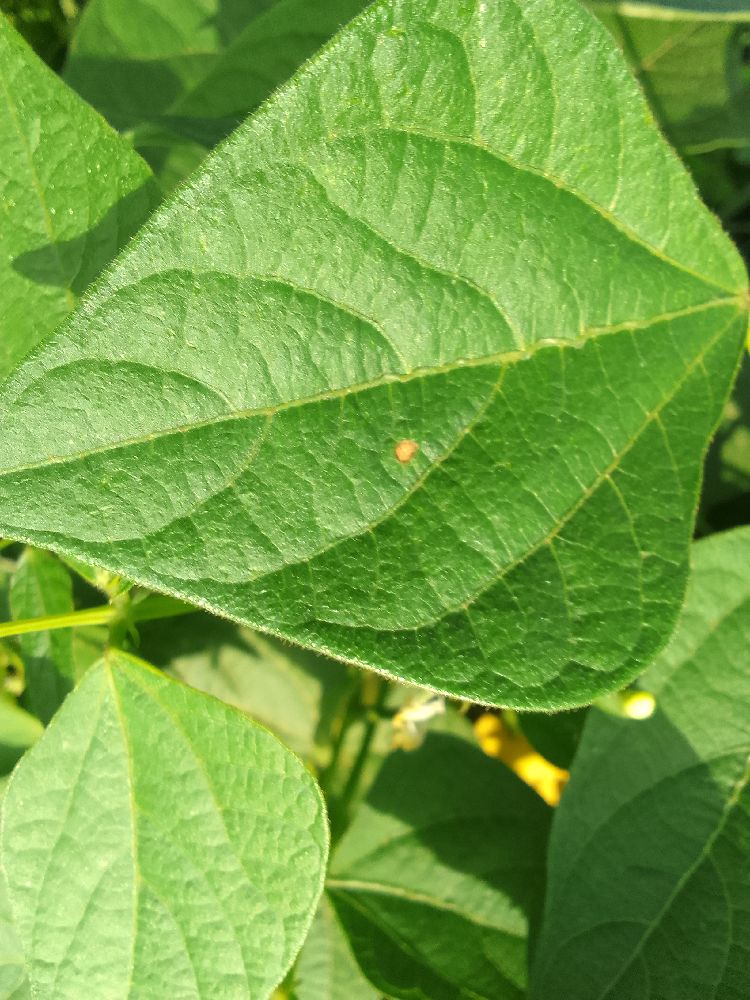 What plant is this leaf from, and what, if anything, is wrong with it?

common bean, healthy
